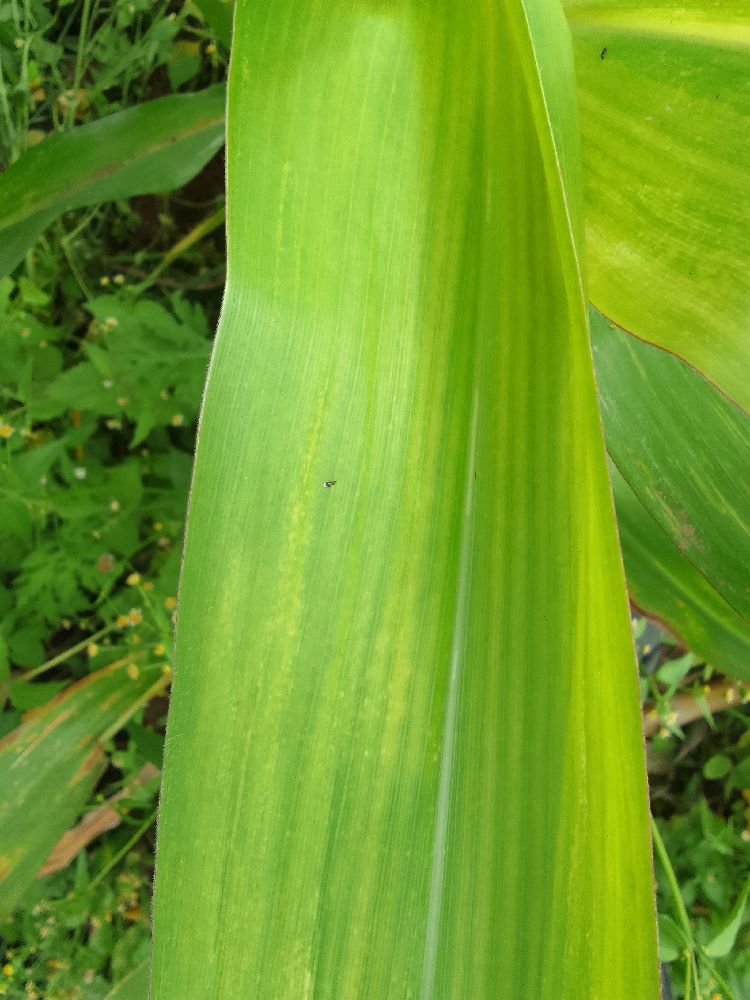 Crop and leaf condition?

maize, maize lethal necrosis
